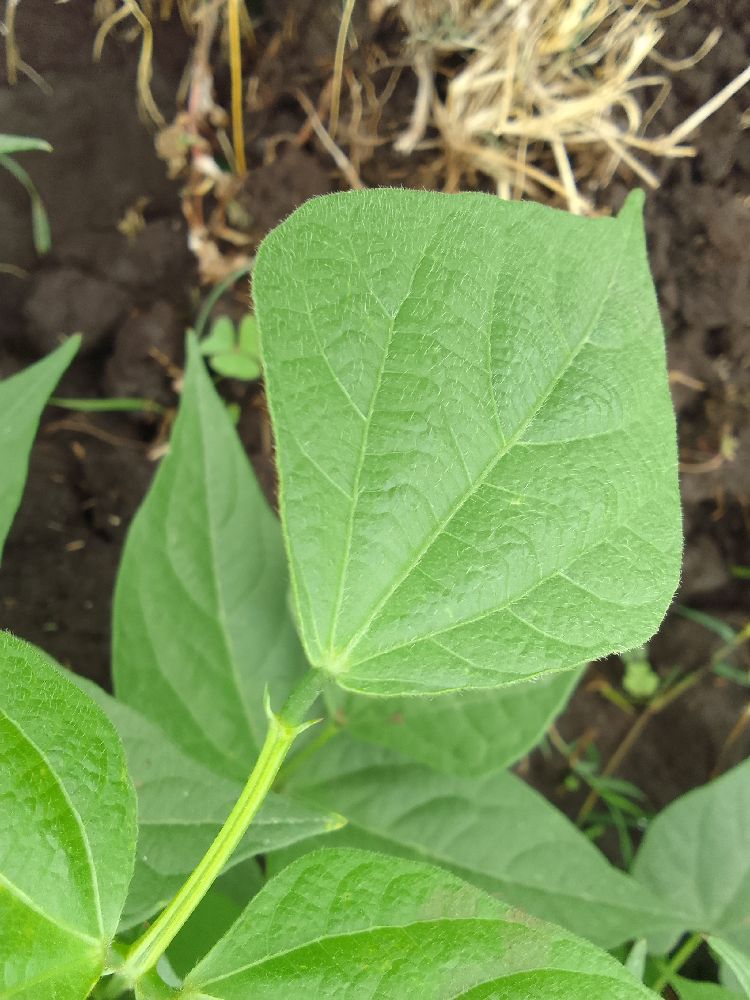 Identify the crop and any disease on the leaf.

common bean, healthy
